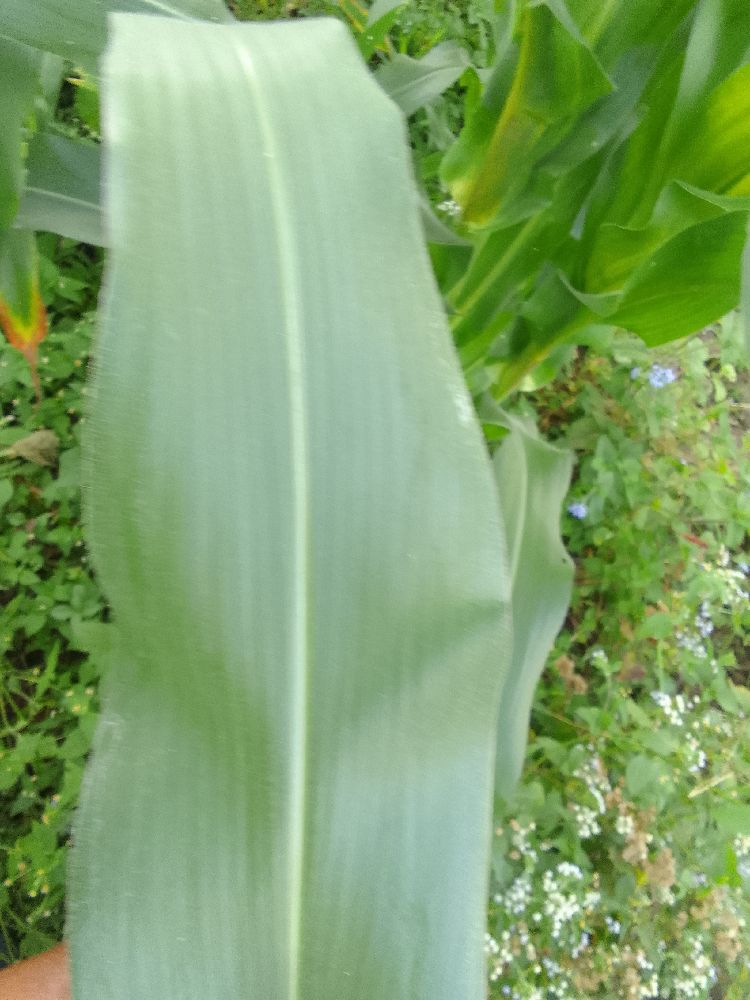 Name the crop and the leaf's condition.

maize, healthy
